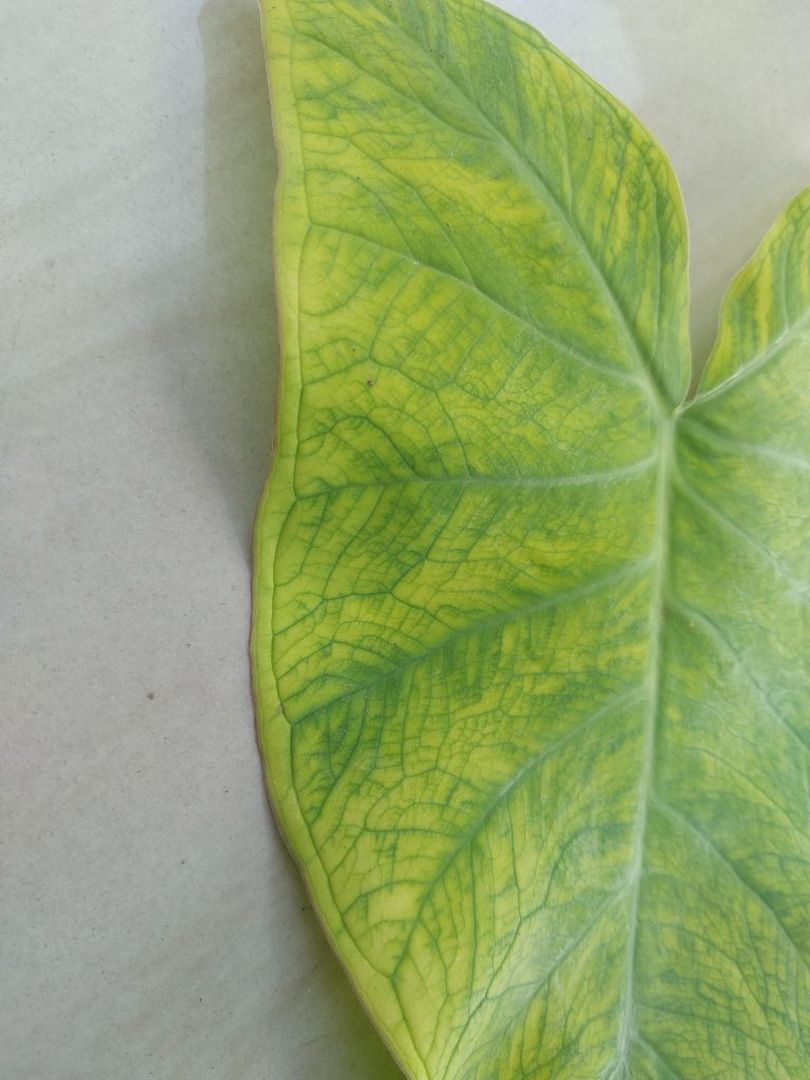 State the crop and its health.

taro, mosaic
